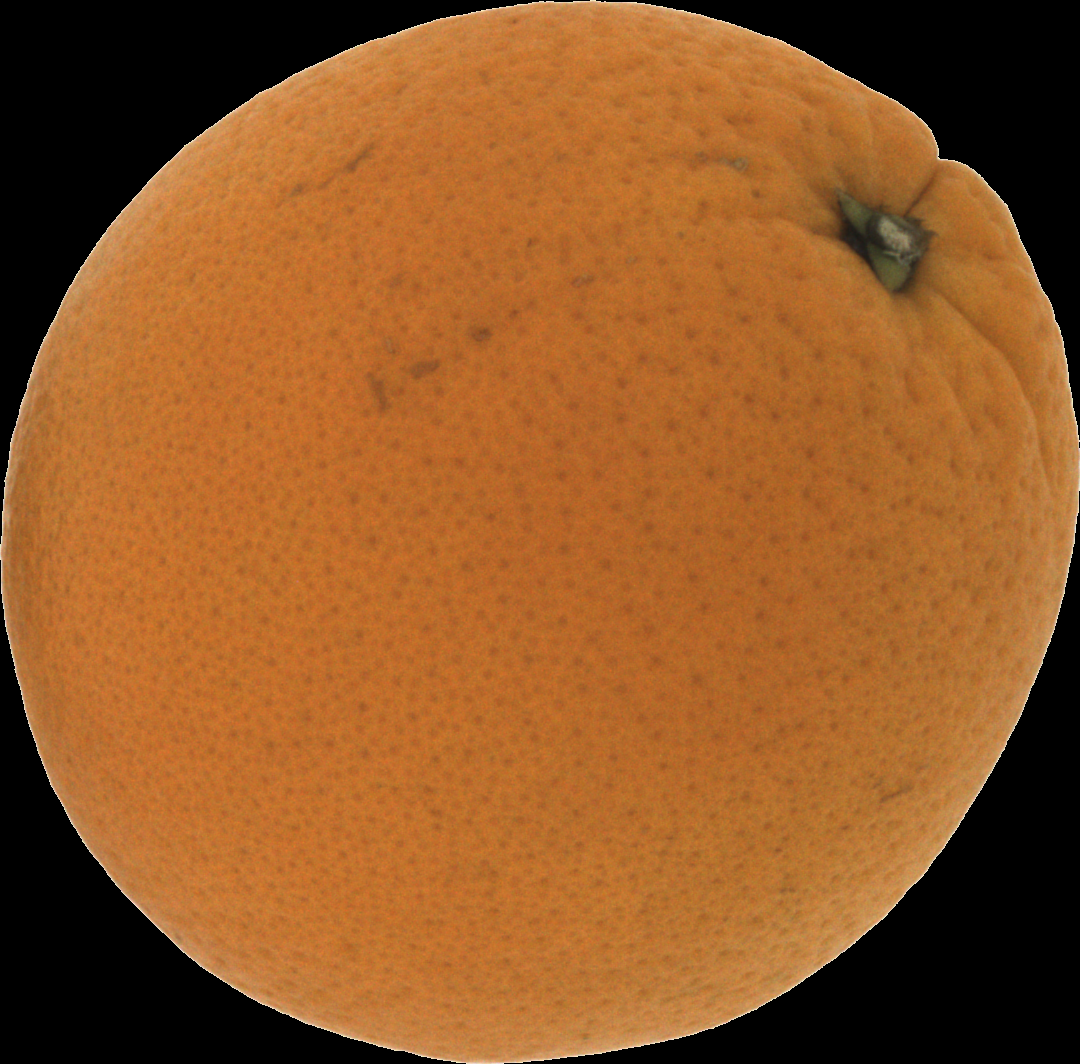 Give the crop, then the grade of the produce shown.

orange, good
